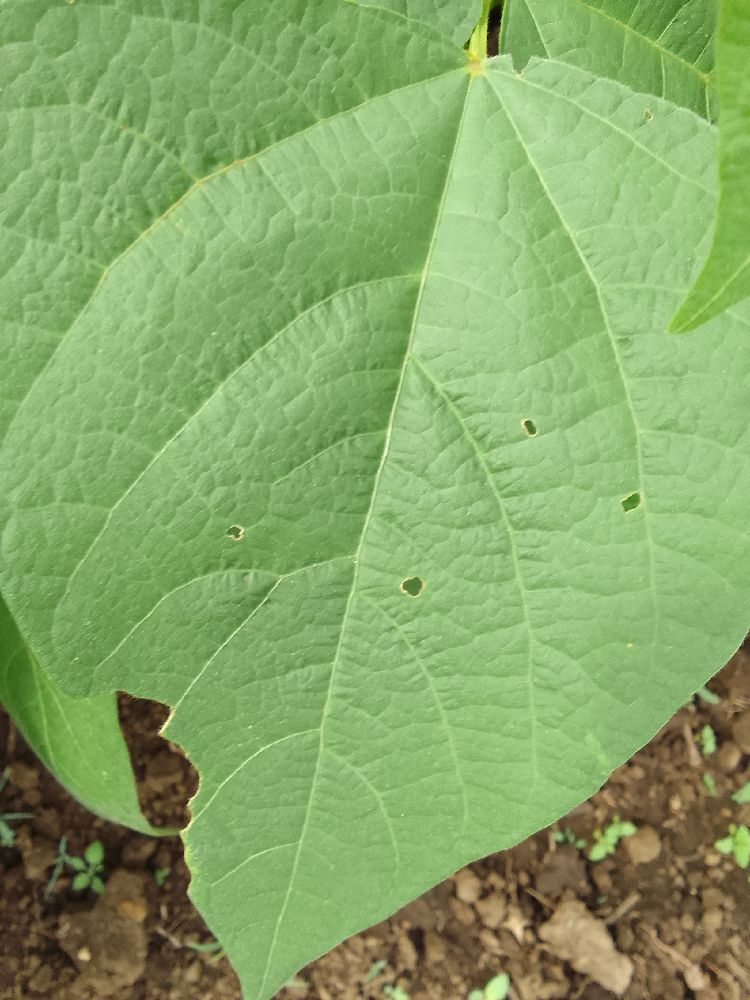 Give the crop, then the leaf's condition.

common bean, healthy
